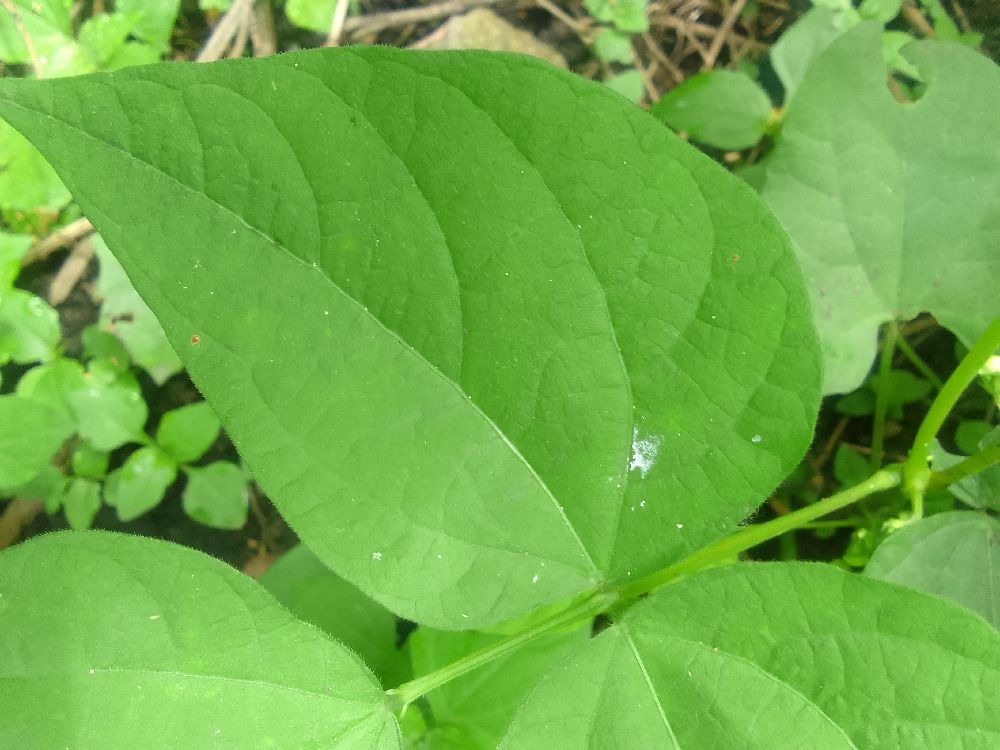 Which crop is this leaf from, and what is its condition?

common bean, healthy
